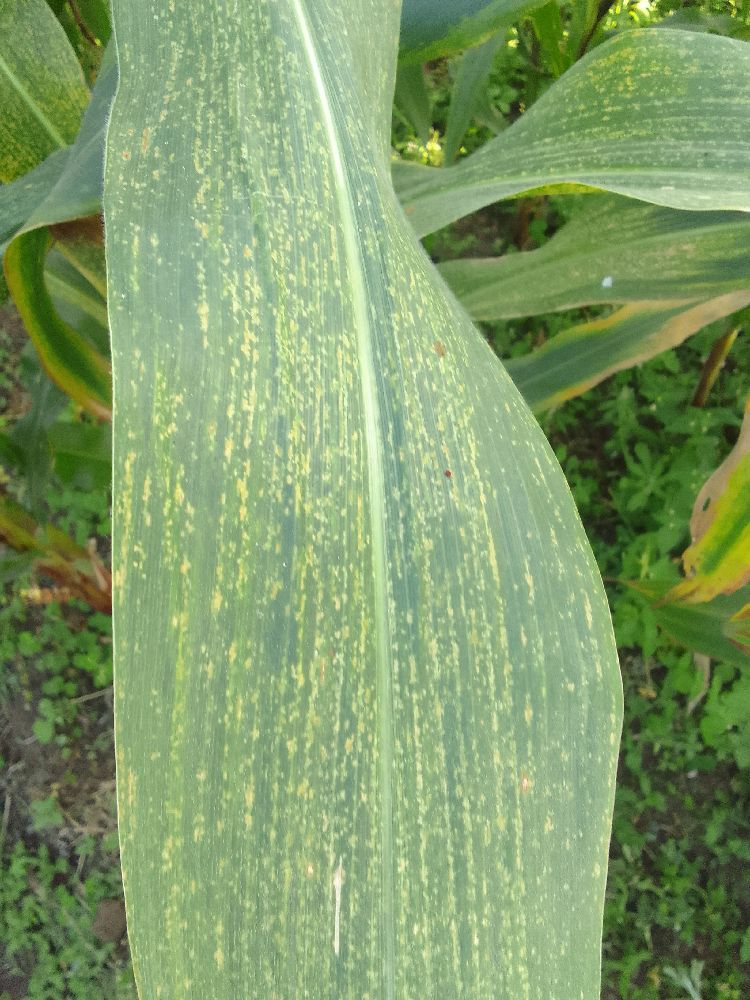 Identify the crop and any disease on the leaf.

maize, maize lethal necrosis
